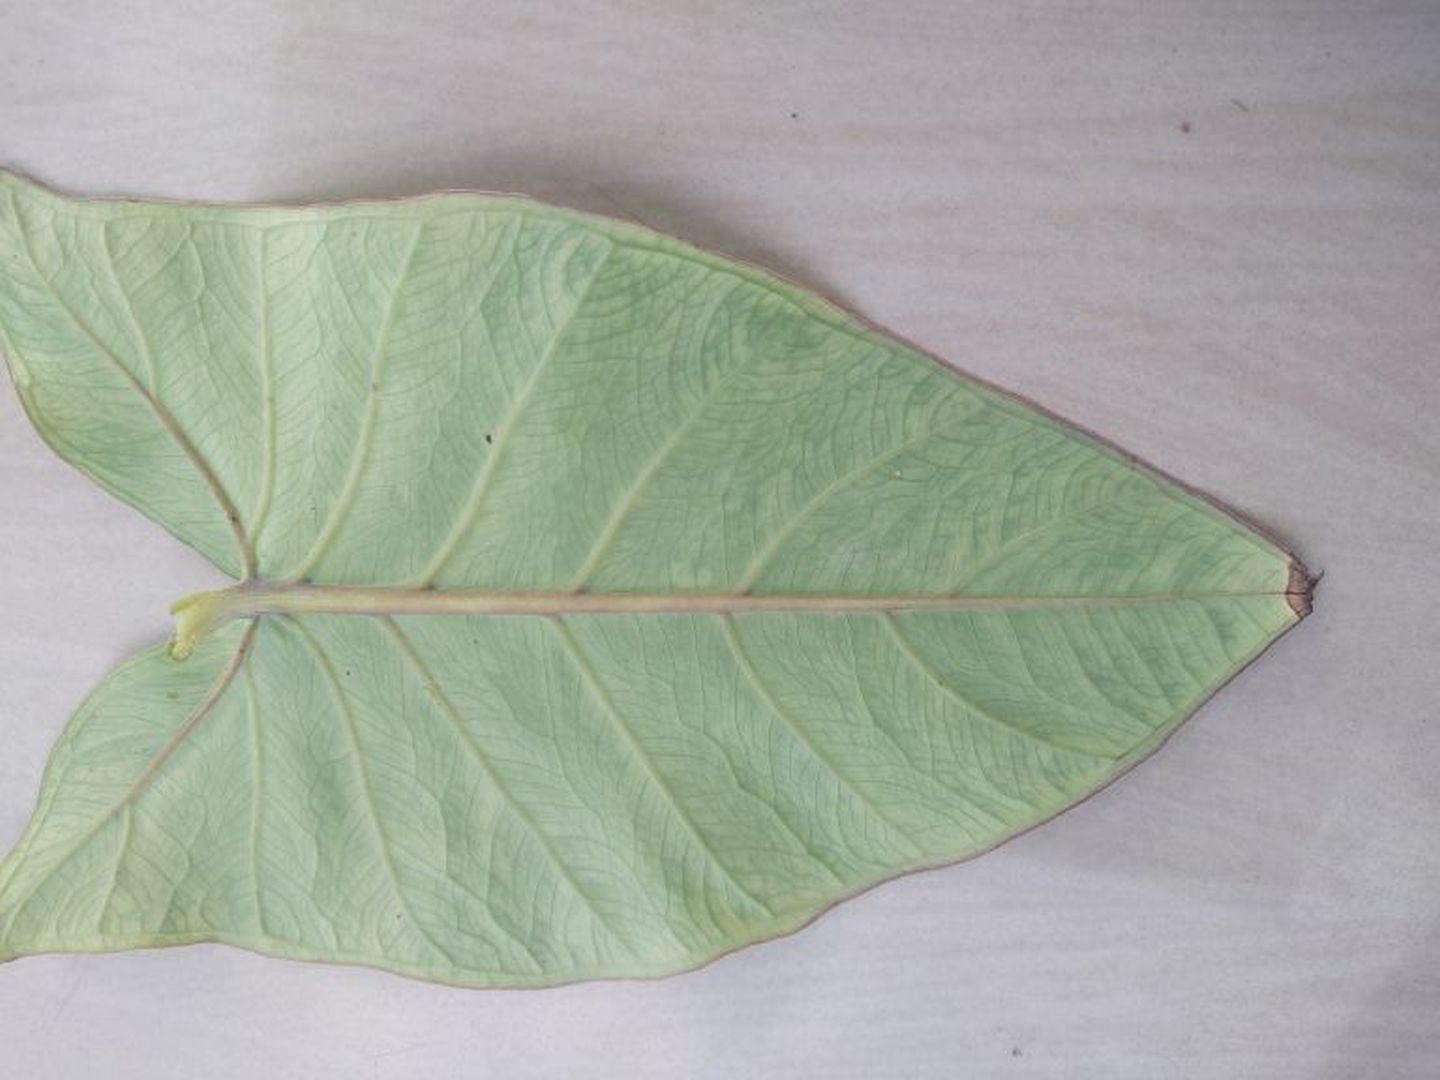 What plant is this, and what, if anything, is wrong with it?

taro, mosaic
